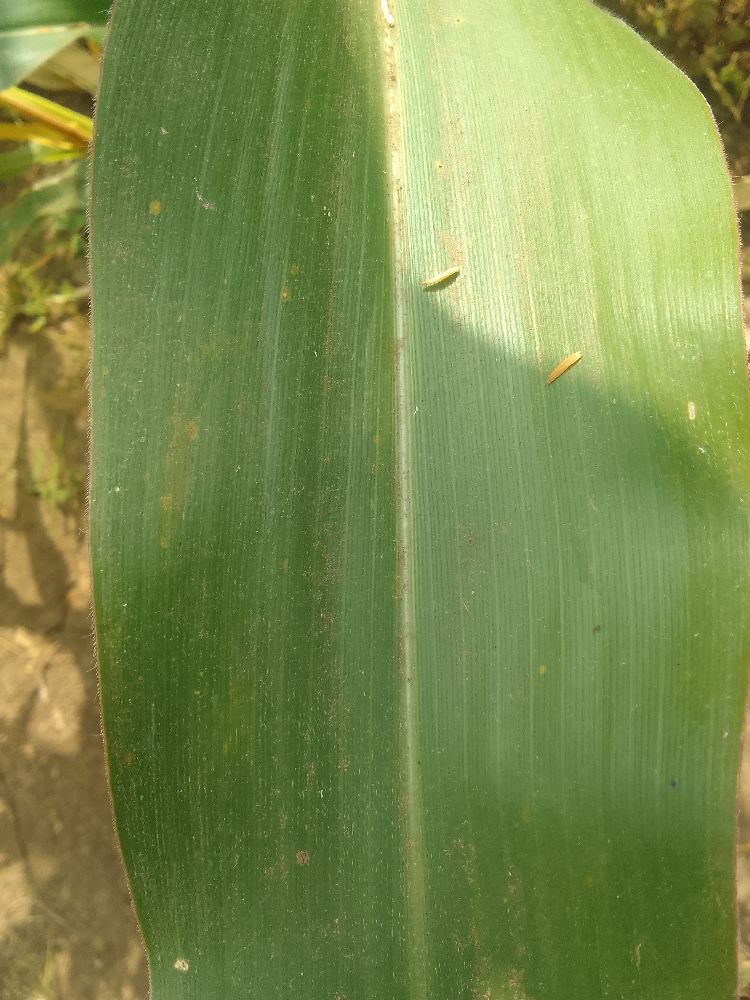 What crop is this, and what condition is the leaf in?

maize, healthy
